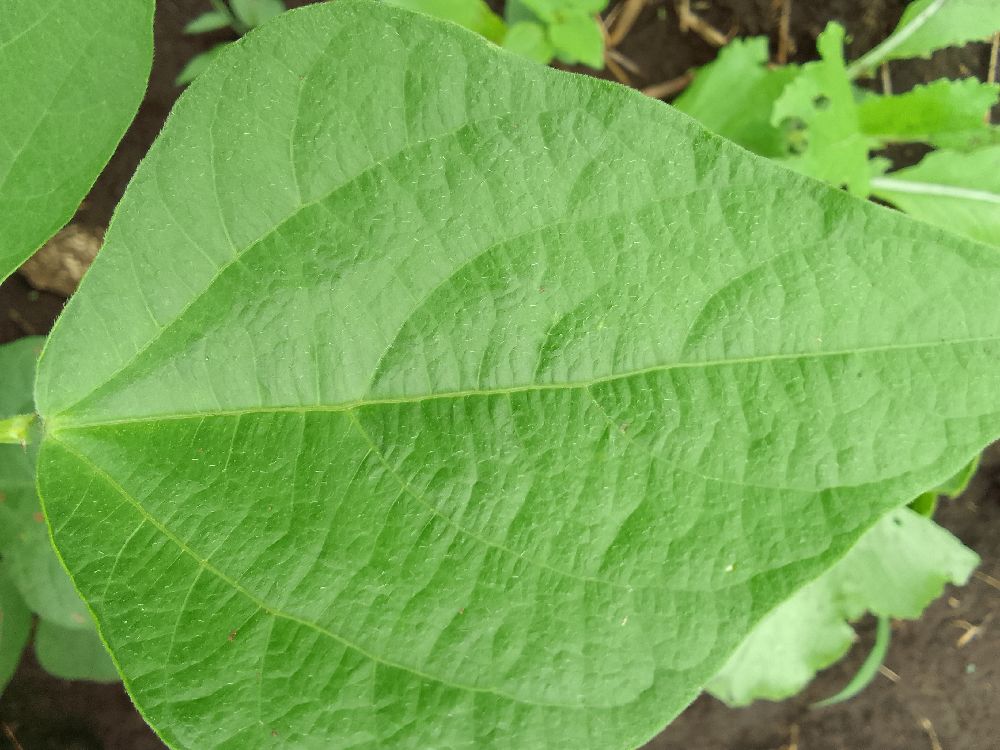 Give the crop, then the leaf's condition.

common bean, healthy
